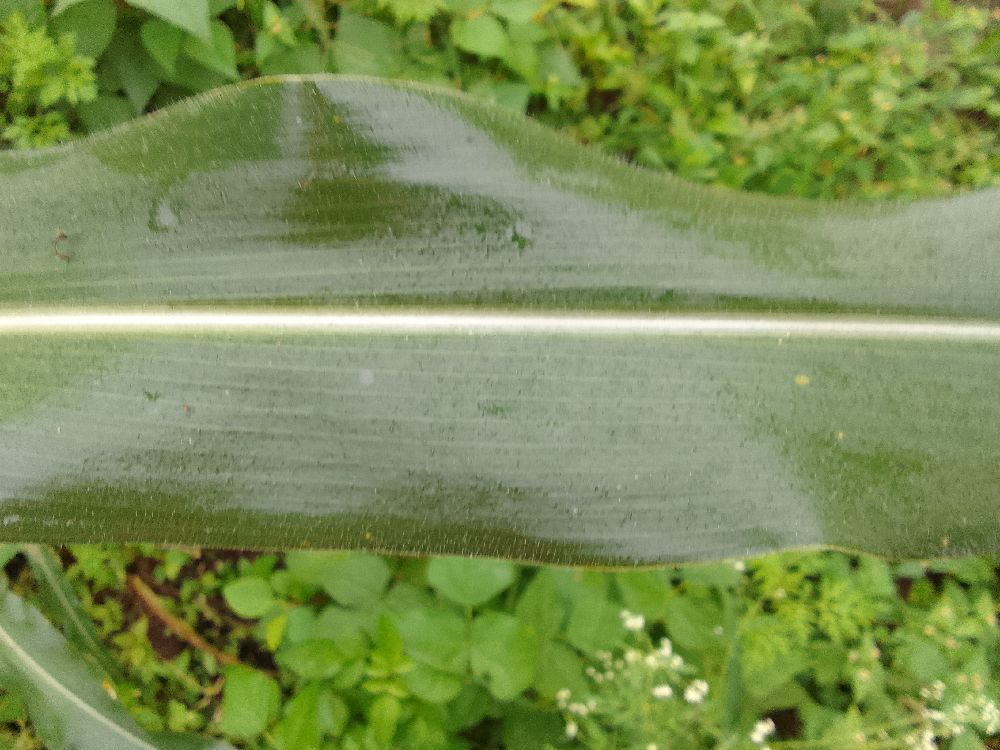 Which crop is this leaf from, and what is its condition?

maize, healthy
